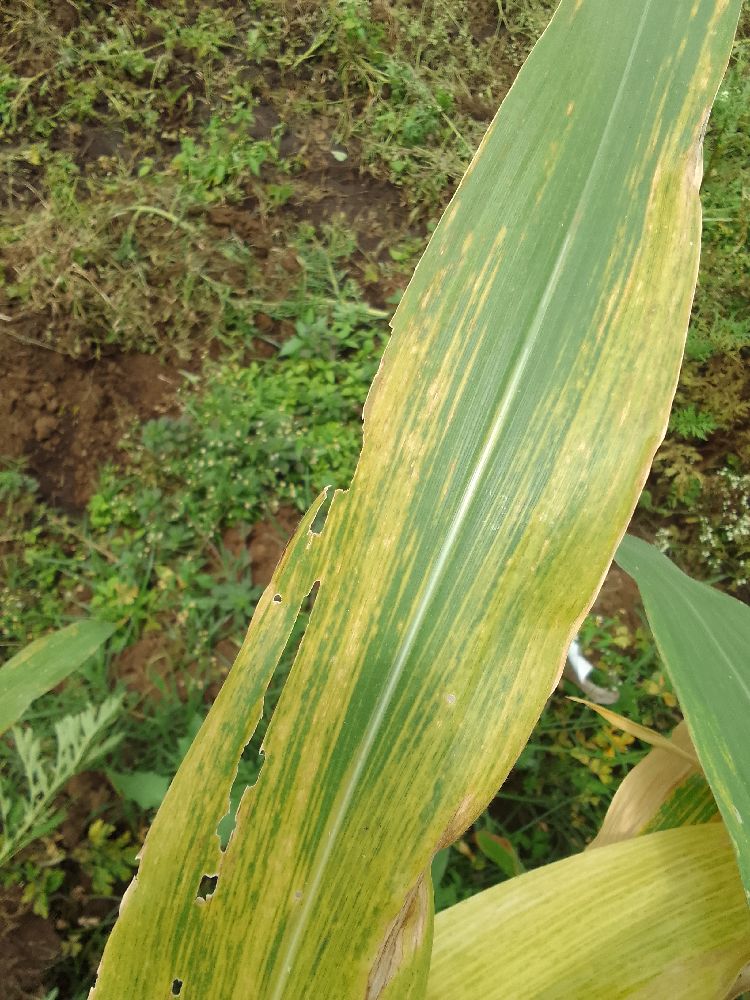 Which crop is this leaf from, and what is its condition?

maize, maize lethal necrosis
